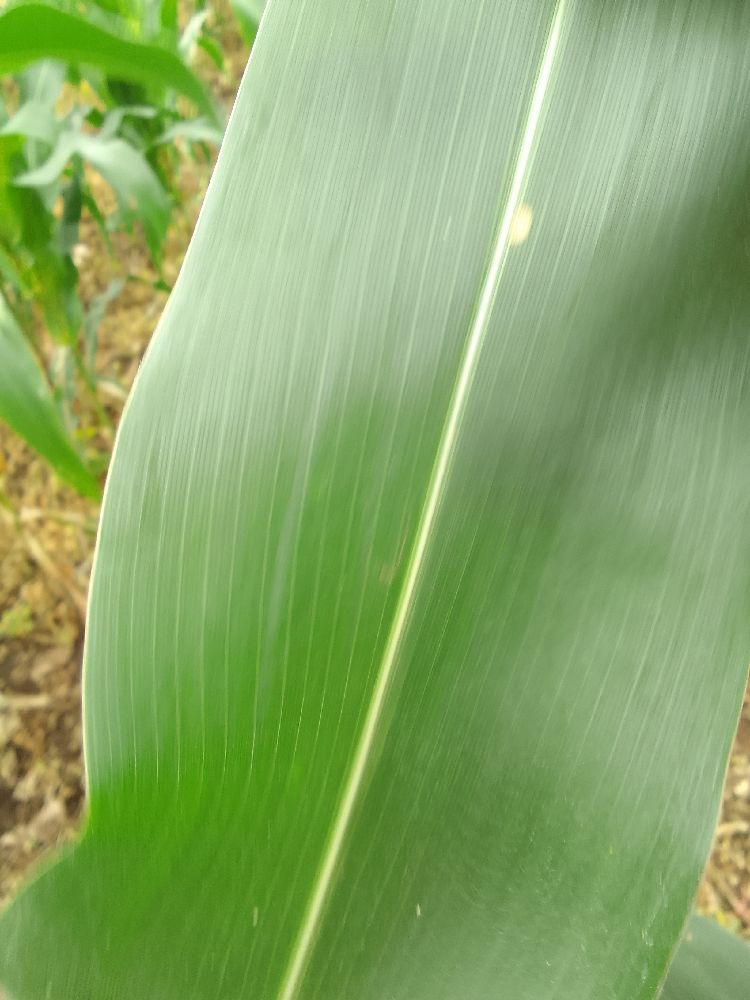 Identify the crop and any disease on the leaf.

maize, healthy
